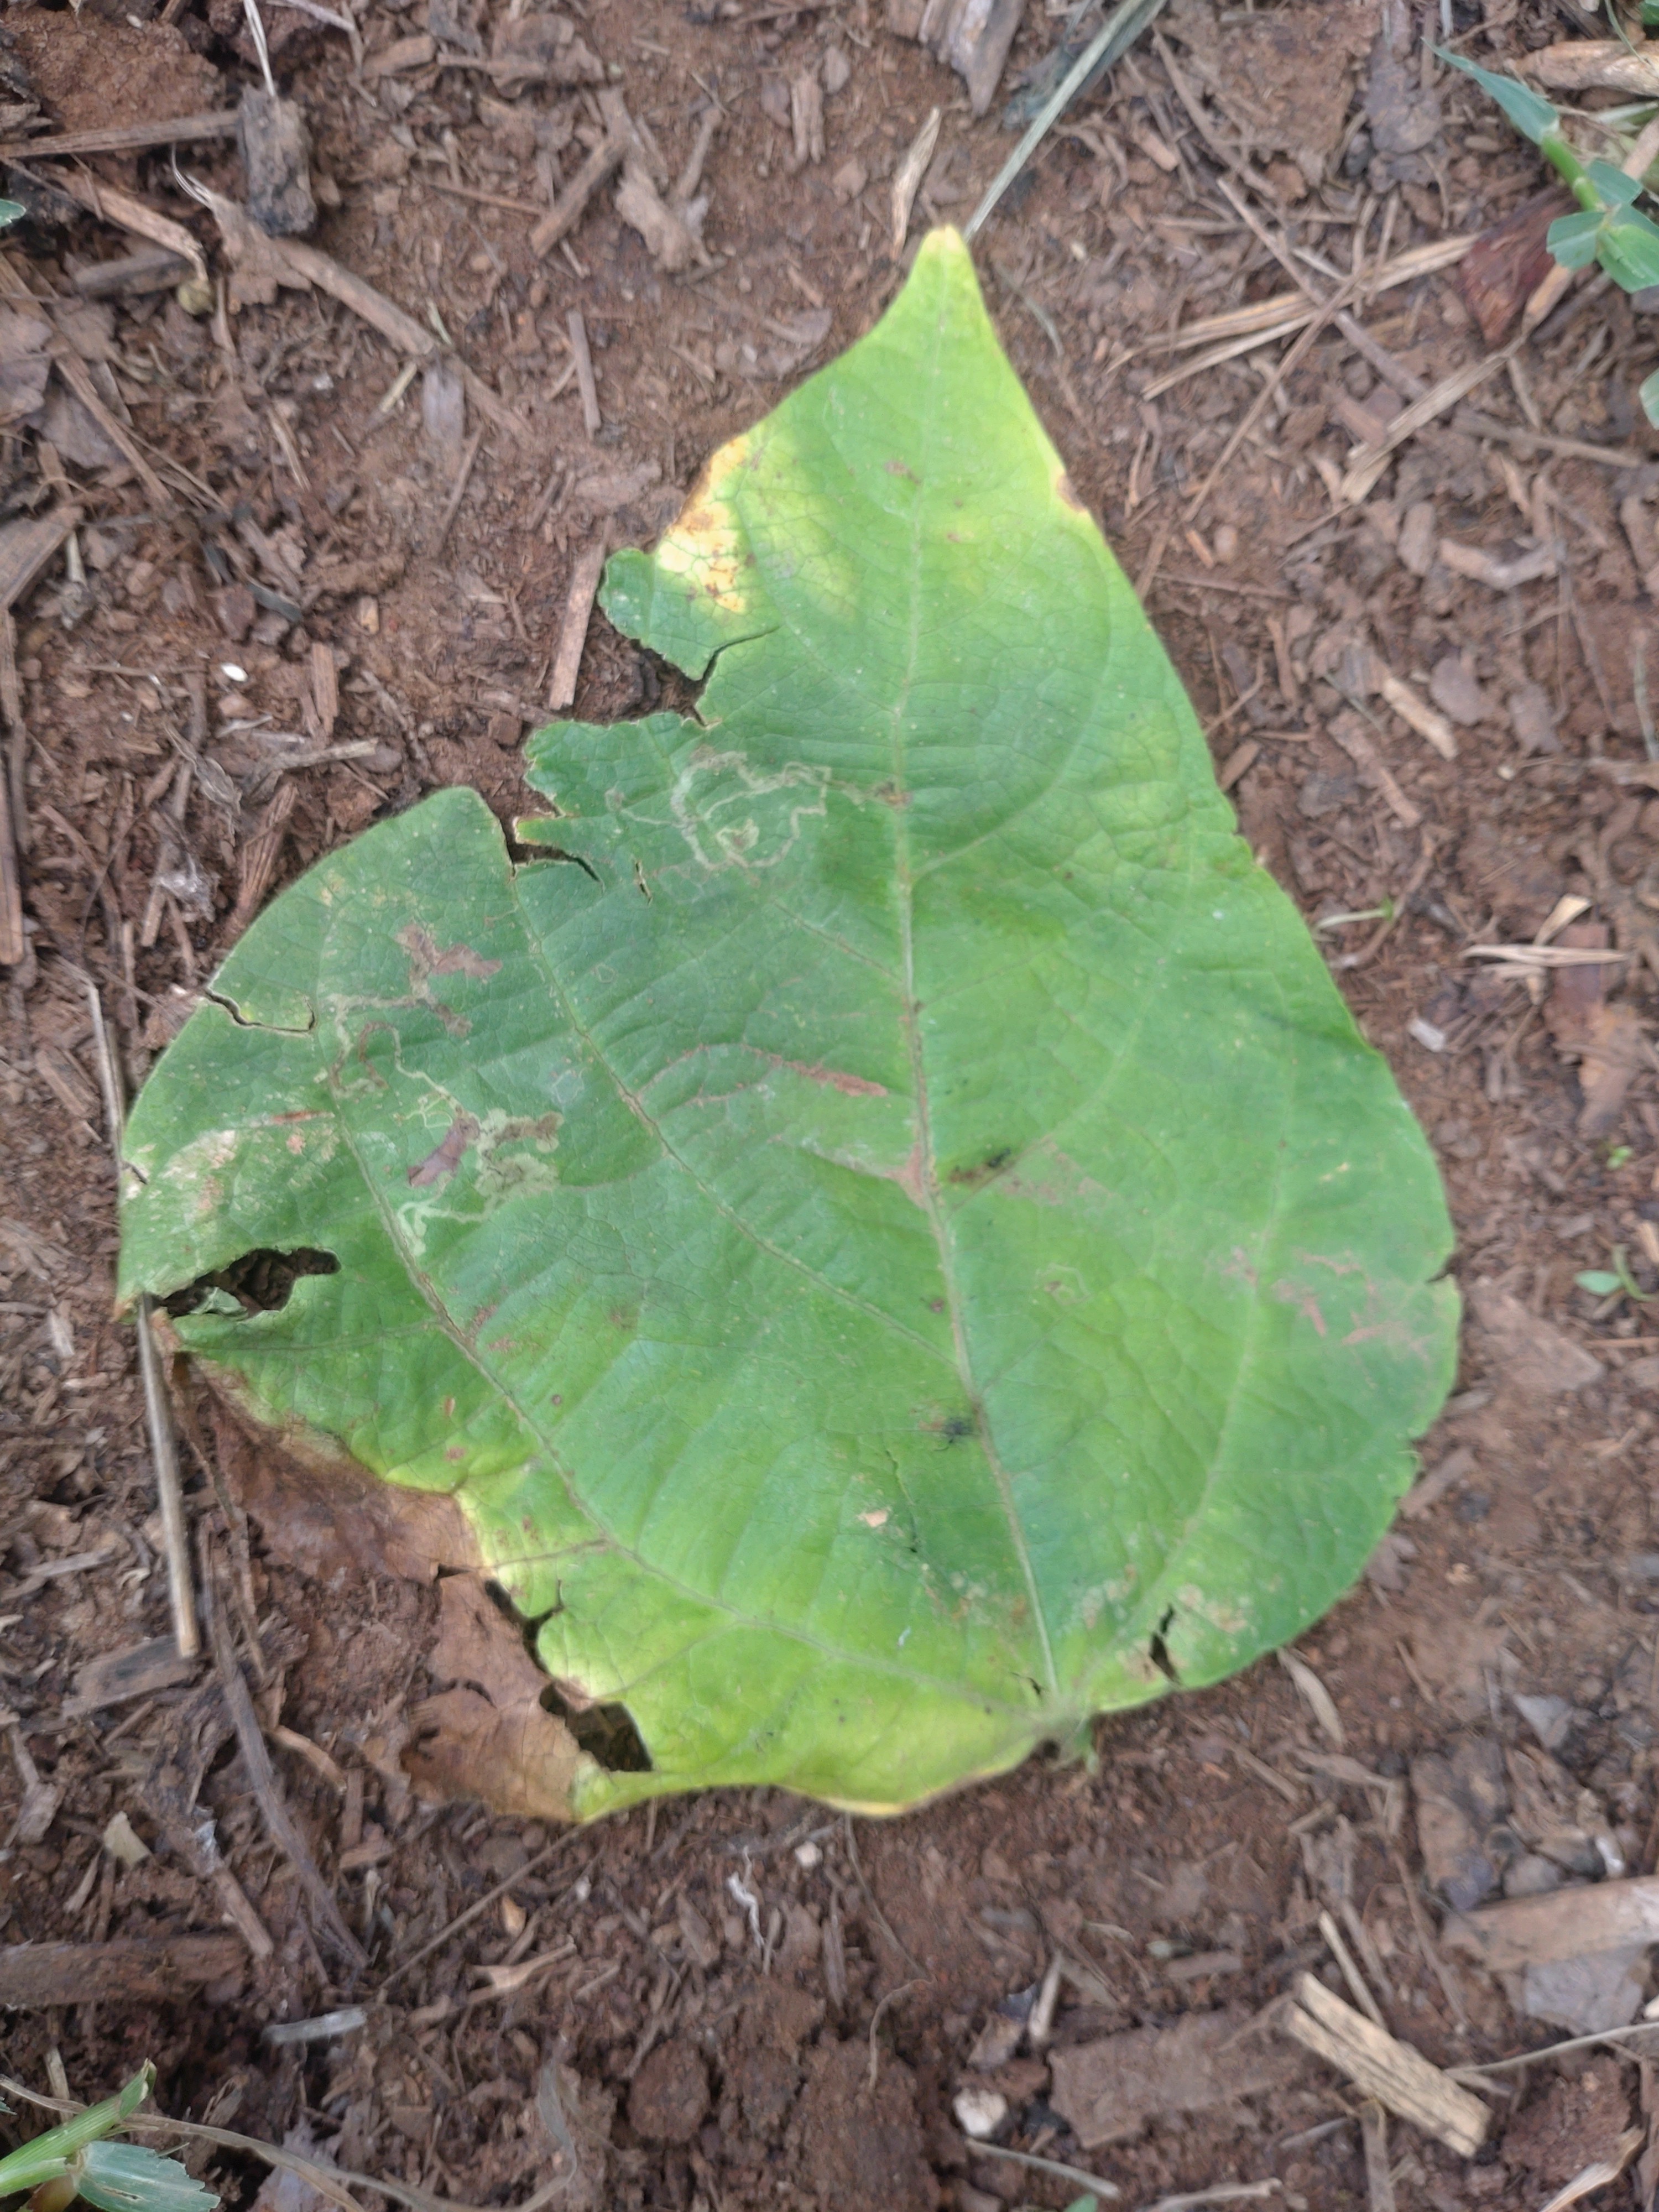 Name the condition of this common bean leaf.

anthracnose
